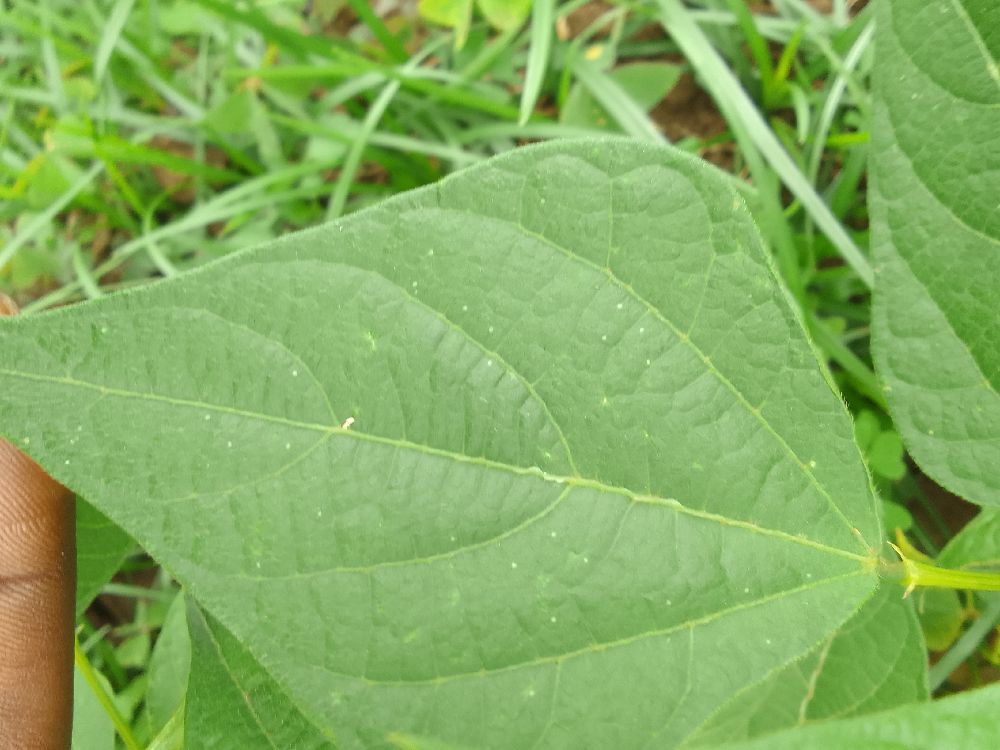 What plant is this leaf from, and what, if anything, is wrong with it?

common bean, healthy
